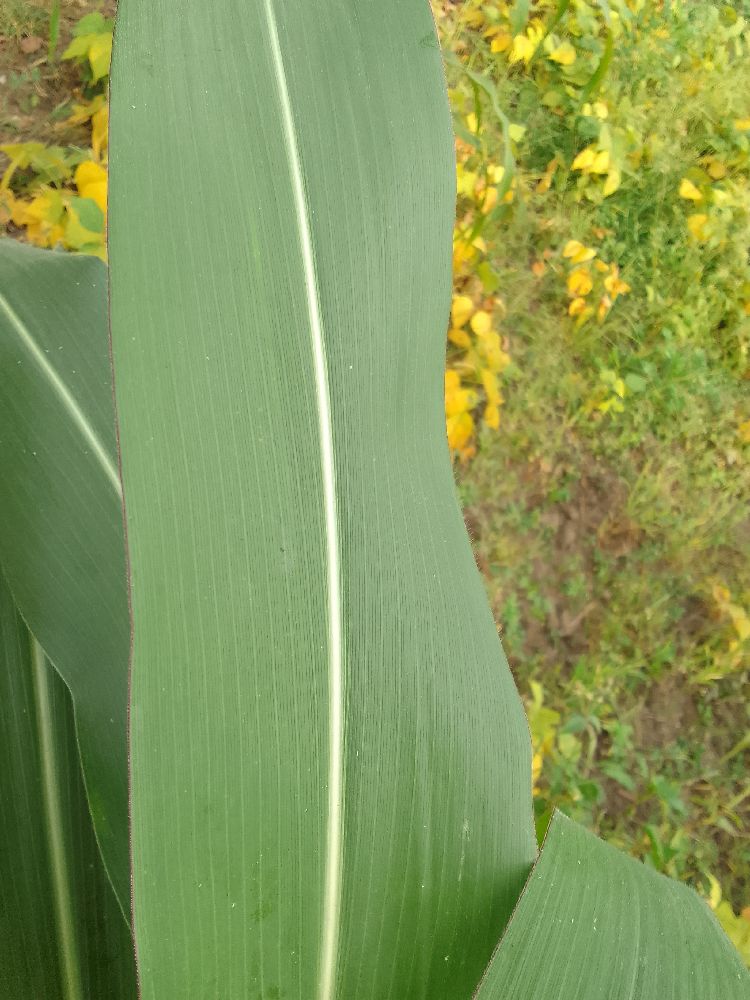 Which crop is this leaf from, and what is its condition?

maize, healthy
